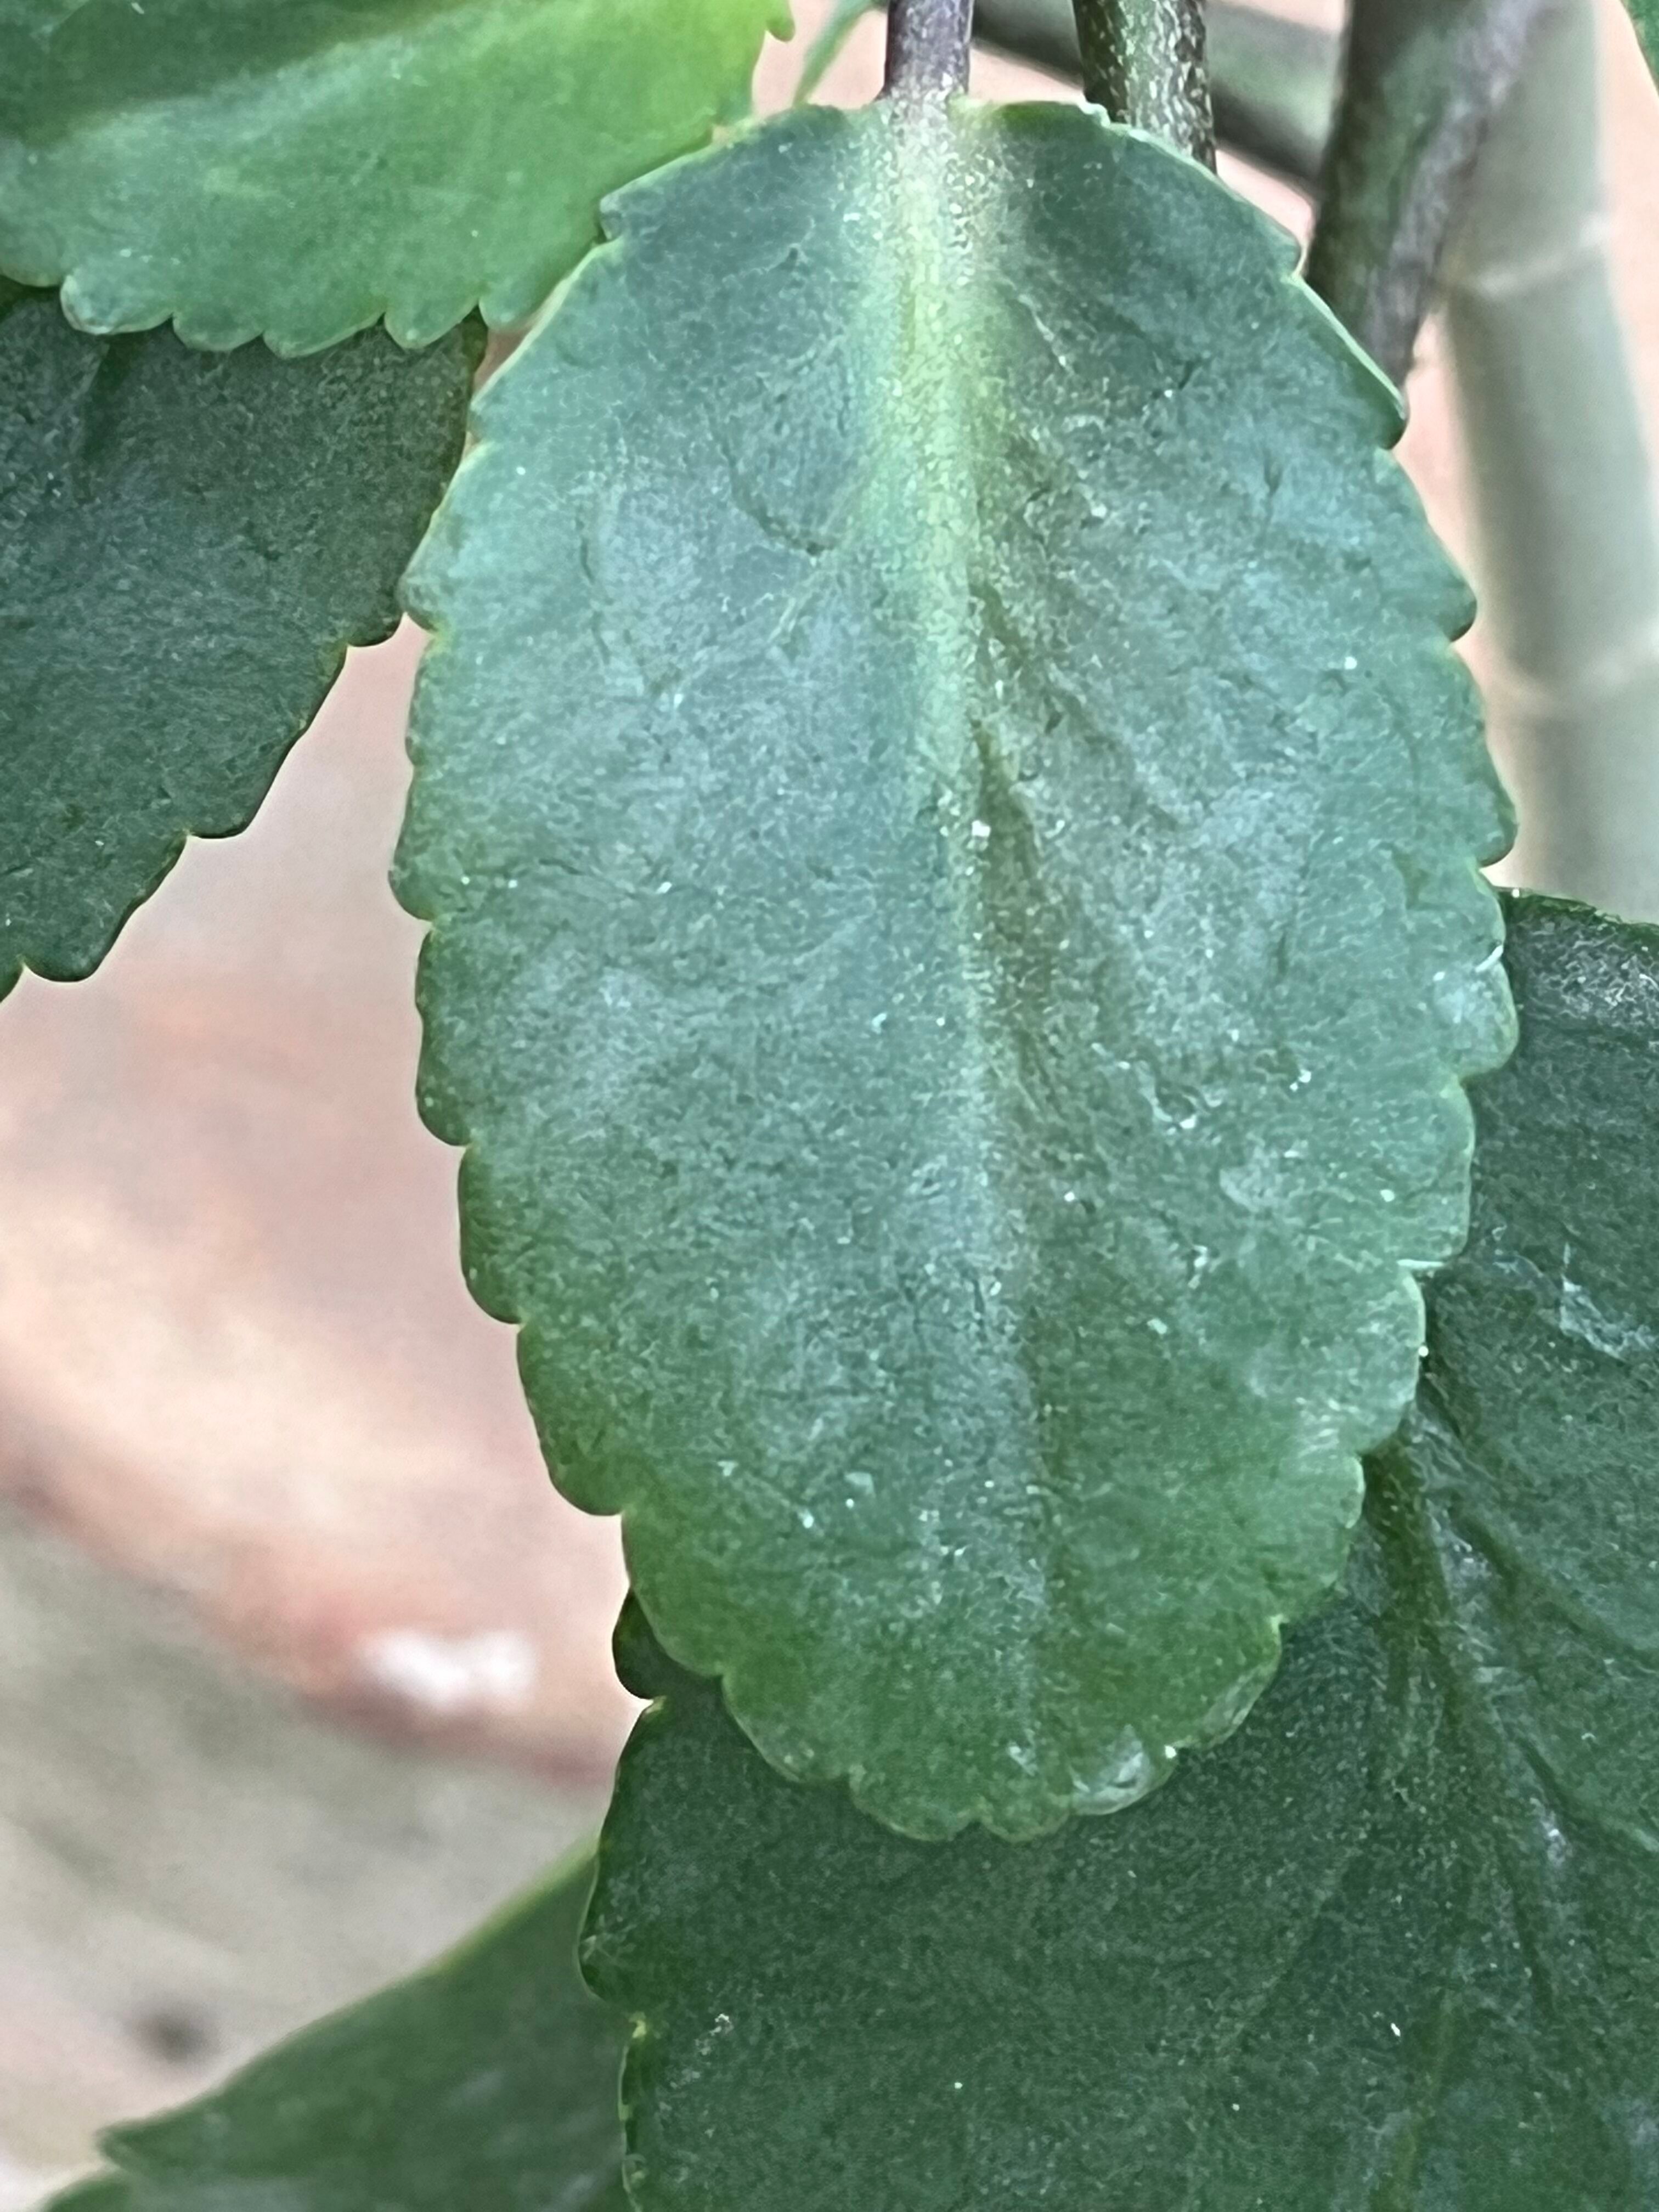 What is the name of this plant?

pathorkuci
